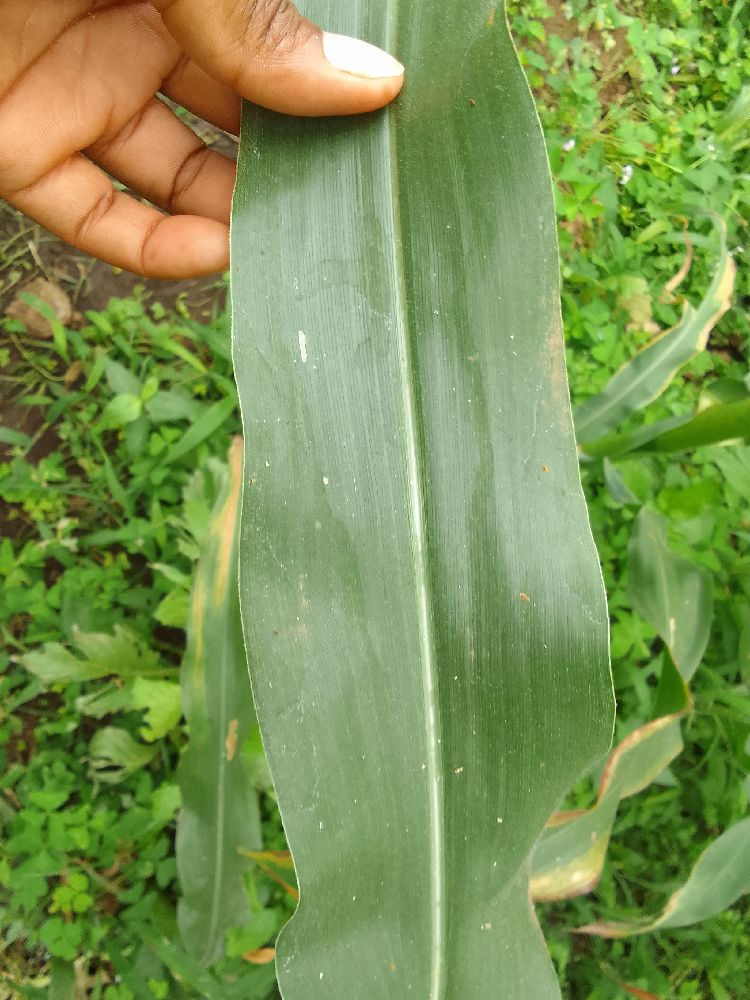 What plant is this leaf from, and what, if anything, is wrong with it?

maize, healthy
